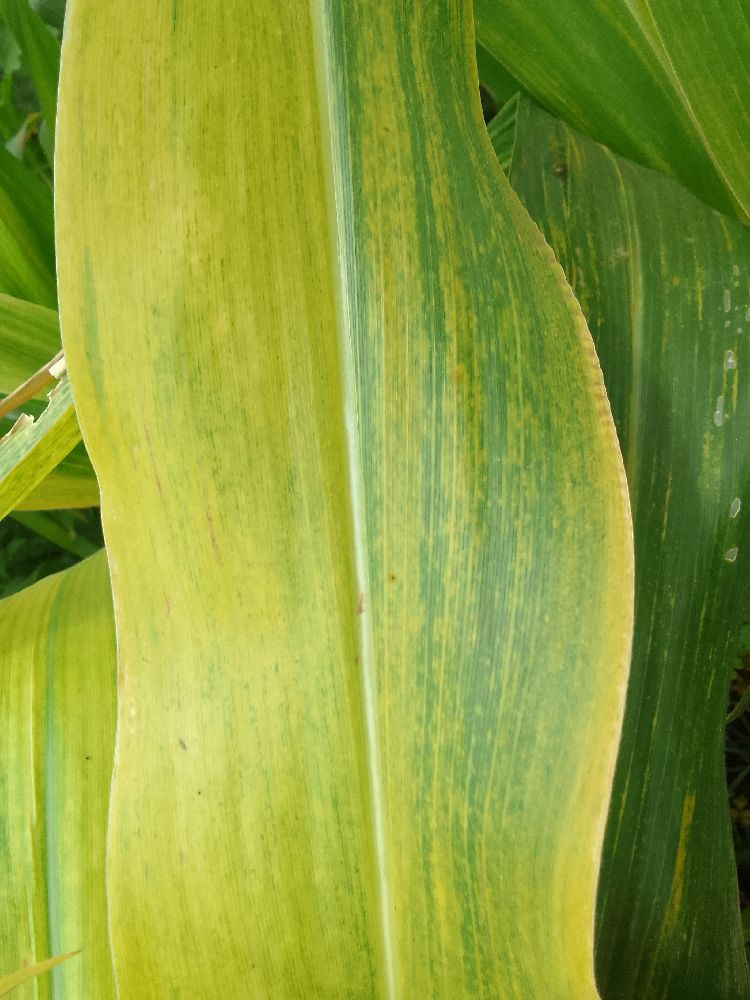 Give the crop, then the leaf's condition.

maize, maize lethal necrosis
